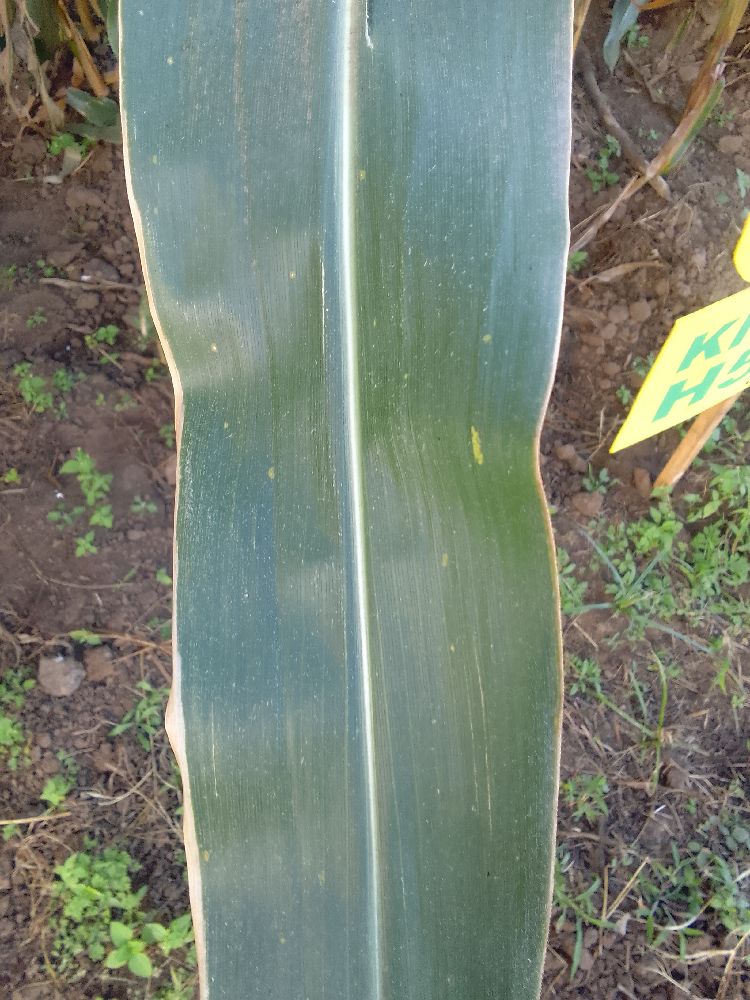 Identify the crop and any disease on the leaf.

maize, healthy
